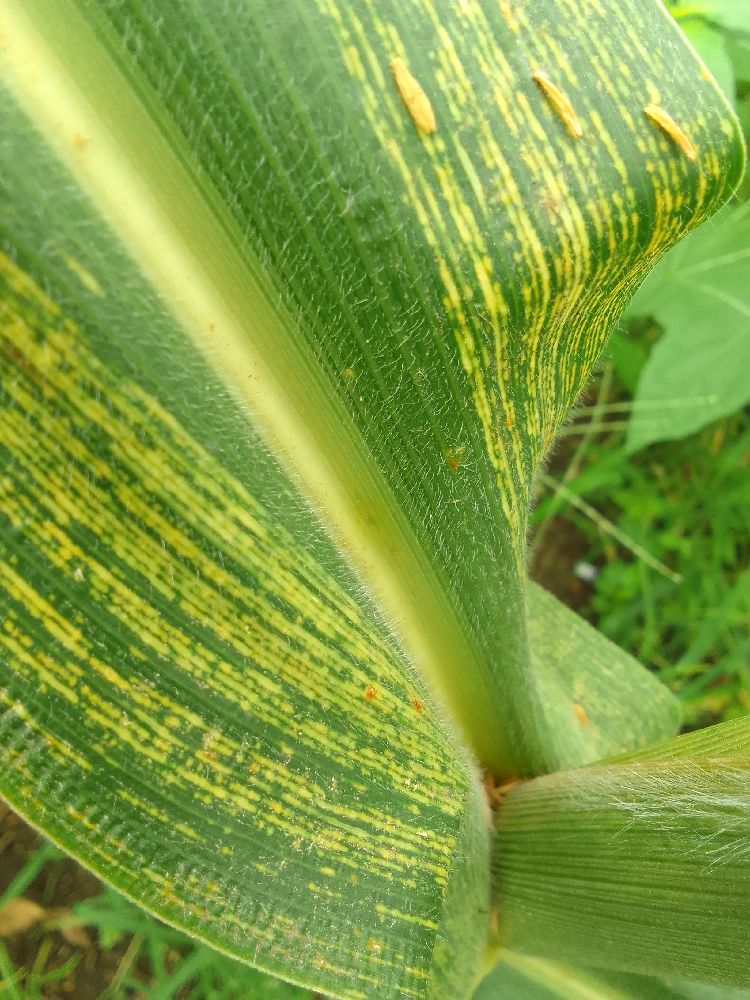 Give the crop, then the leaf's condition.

maize, maize streak virus
